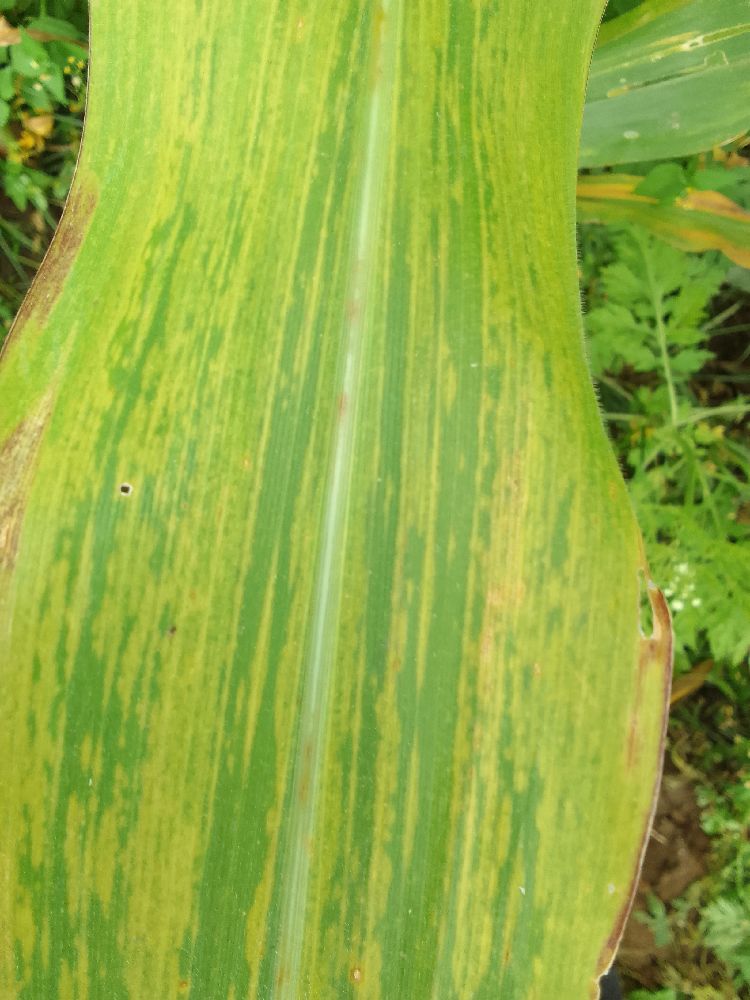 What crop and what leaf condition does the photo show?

maize, maize lethal necrosis
